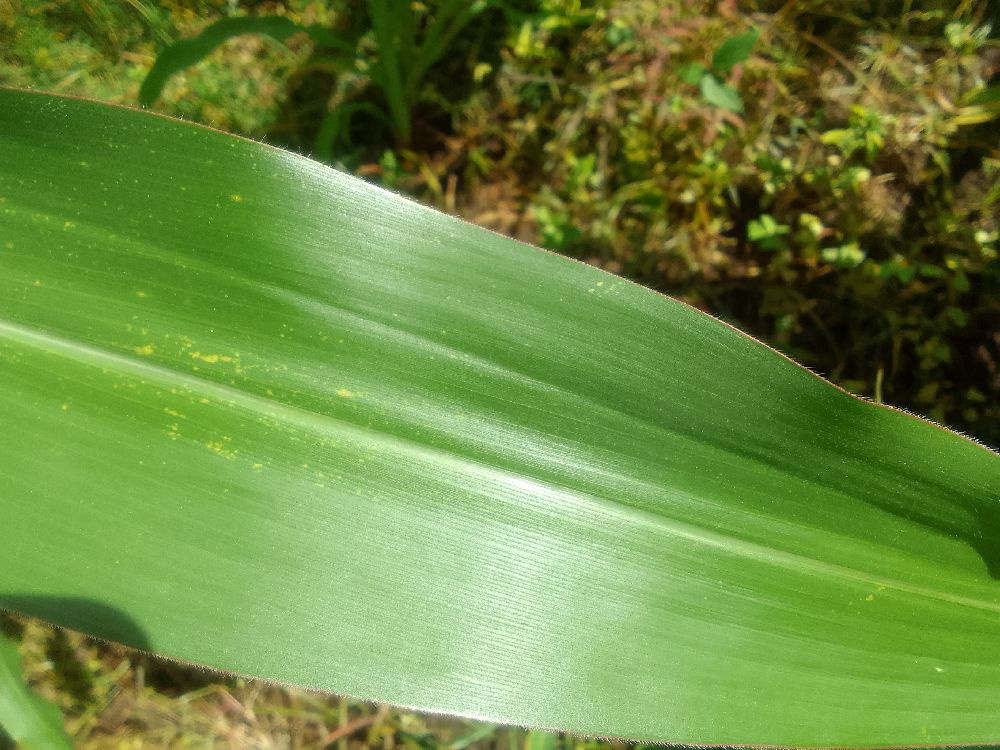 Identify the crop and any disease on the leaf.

maize, healthy
